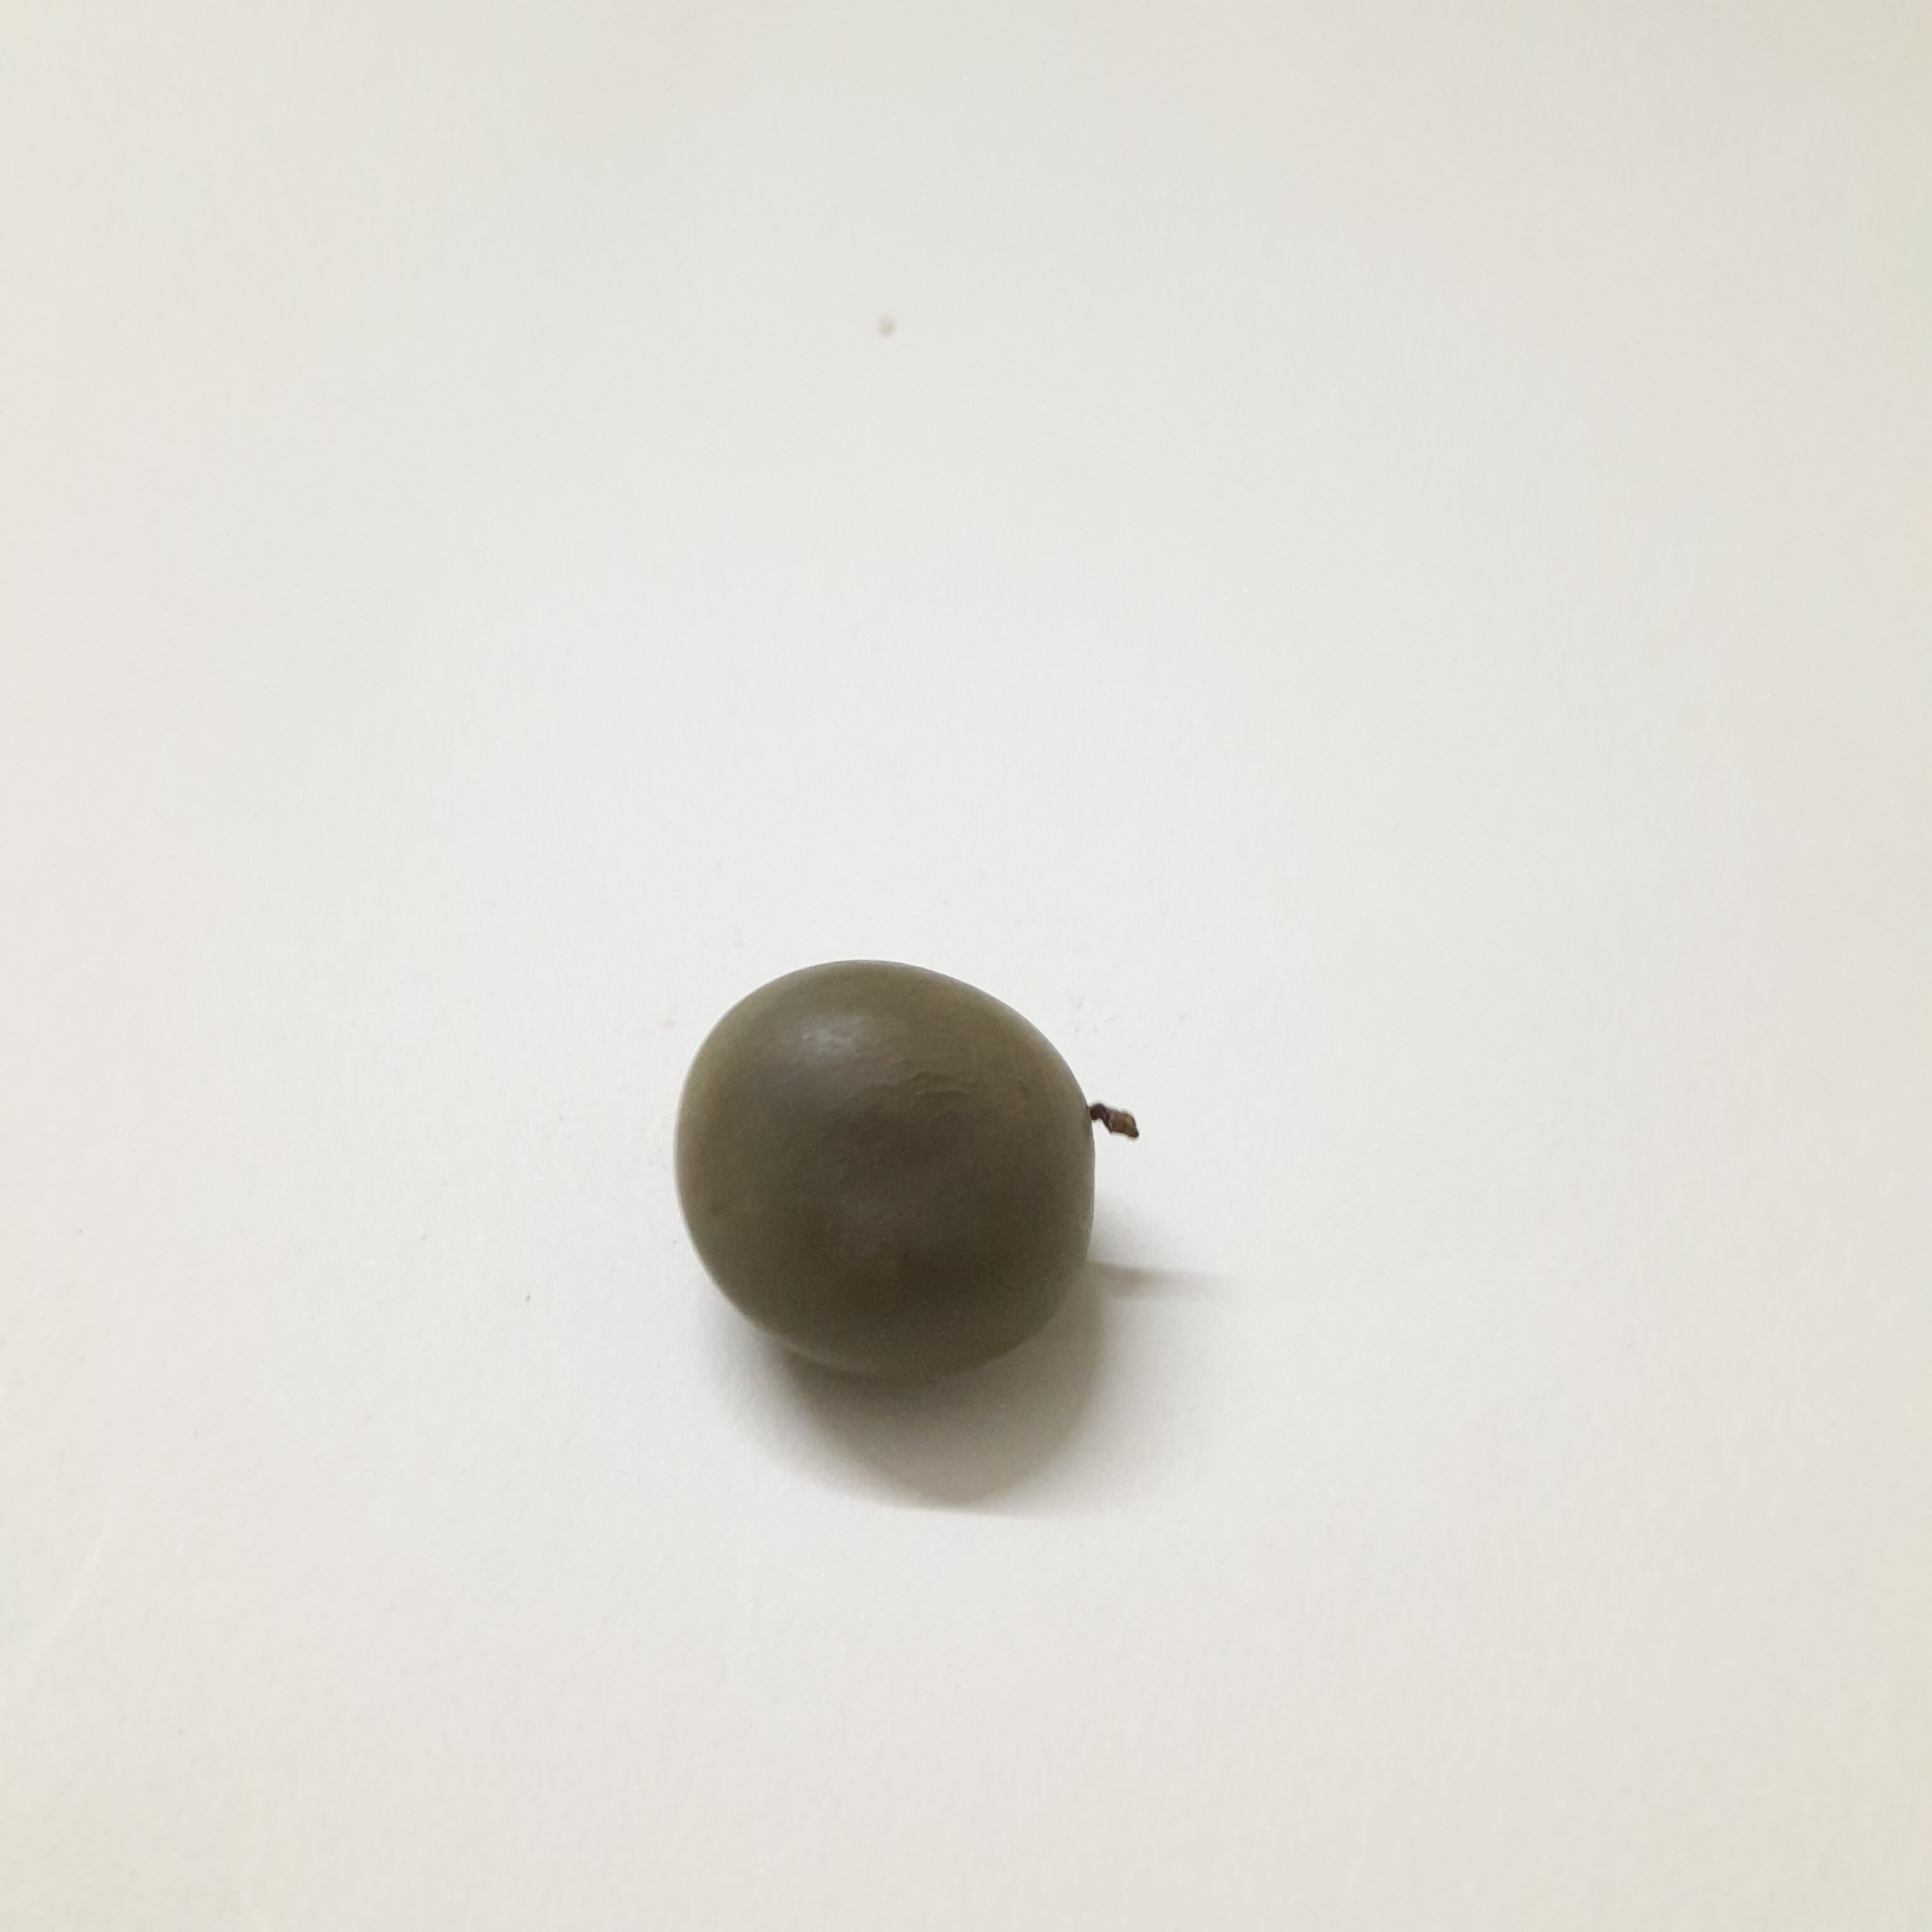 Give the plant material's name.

sagargota
